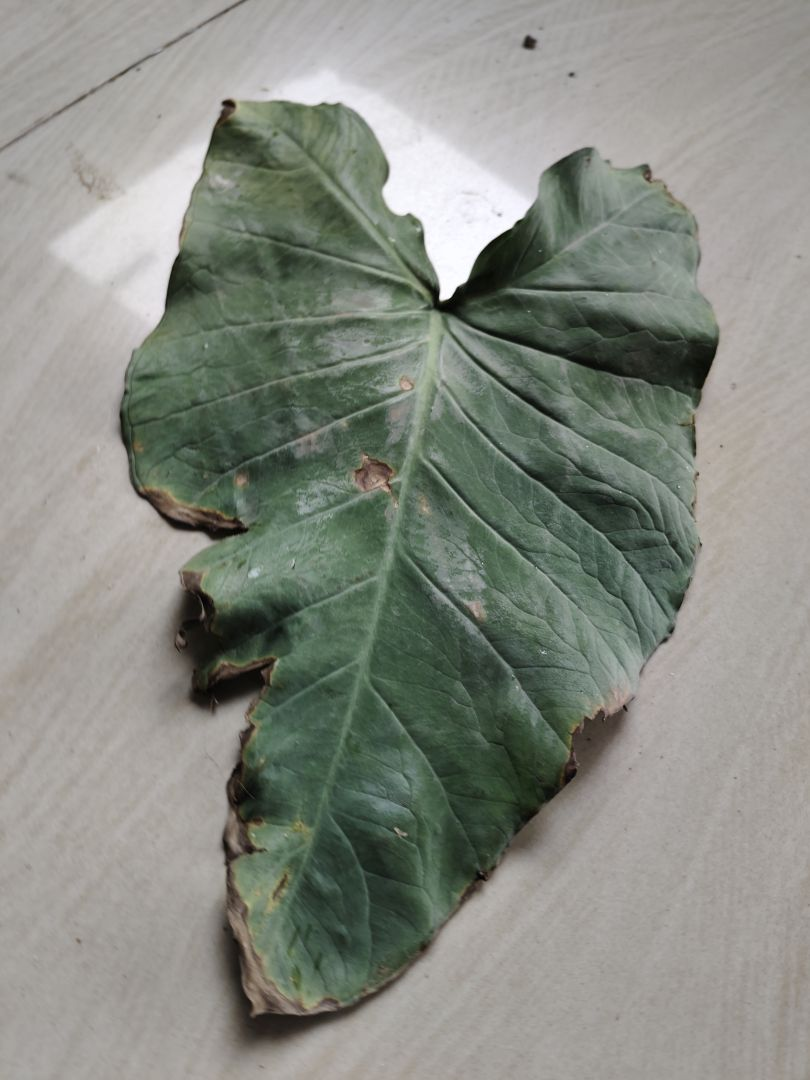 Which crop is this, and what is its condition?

taro, leaf blight
